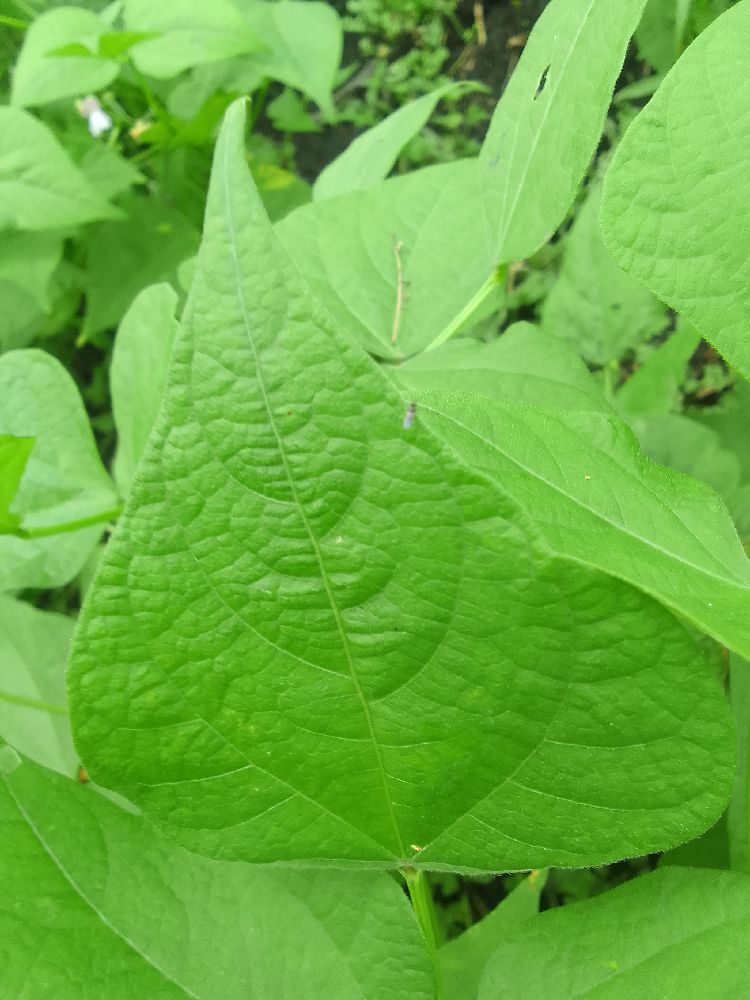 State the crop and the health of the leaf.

common bean, healthy
